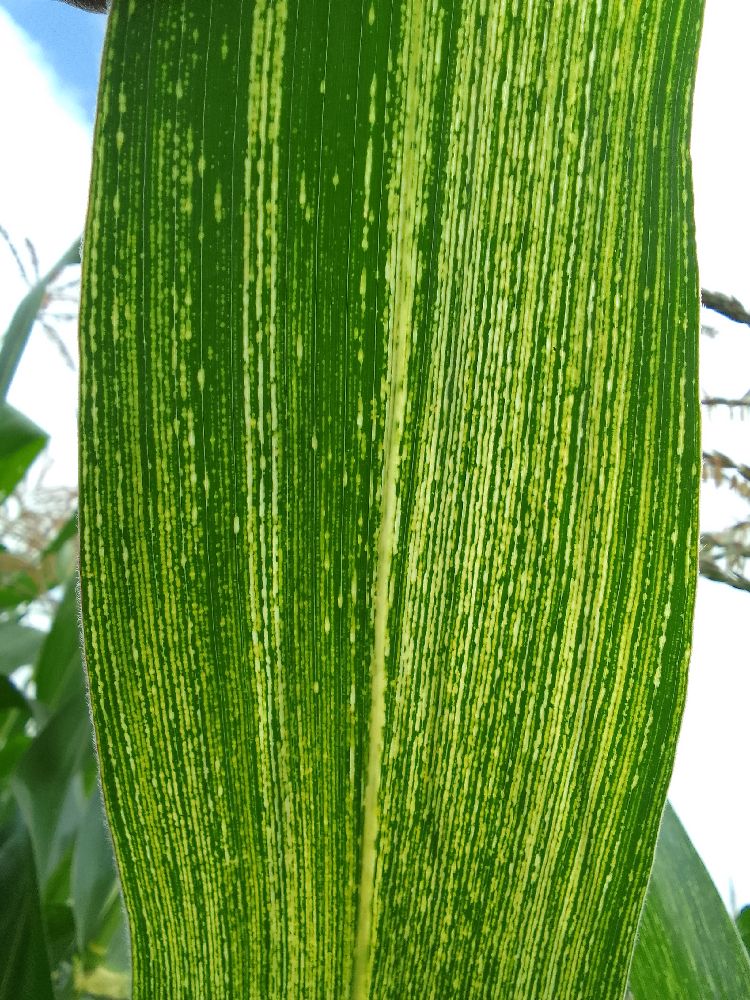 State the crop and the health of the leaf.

maize, maize streak virus
